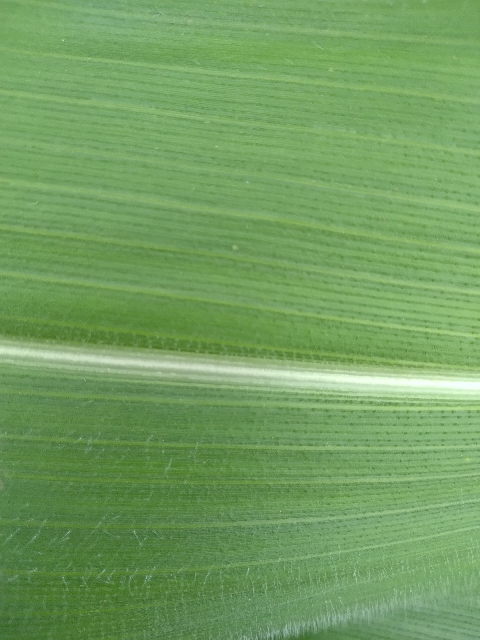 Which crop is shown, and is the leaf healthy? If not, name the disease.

maize, healthy
